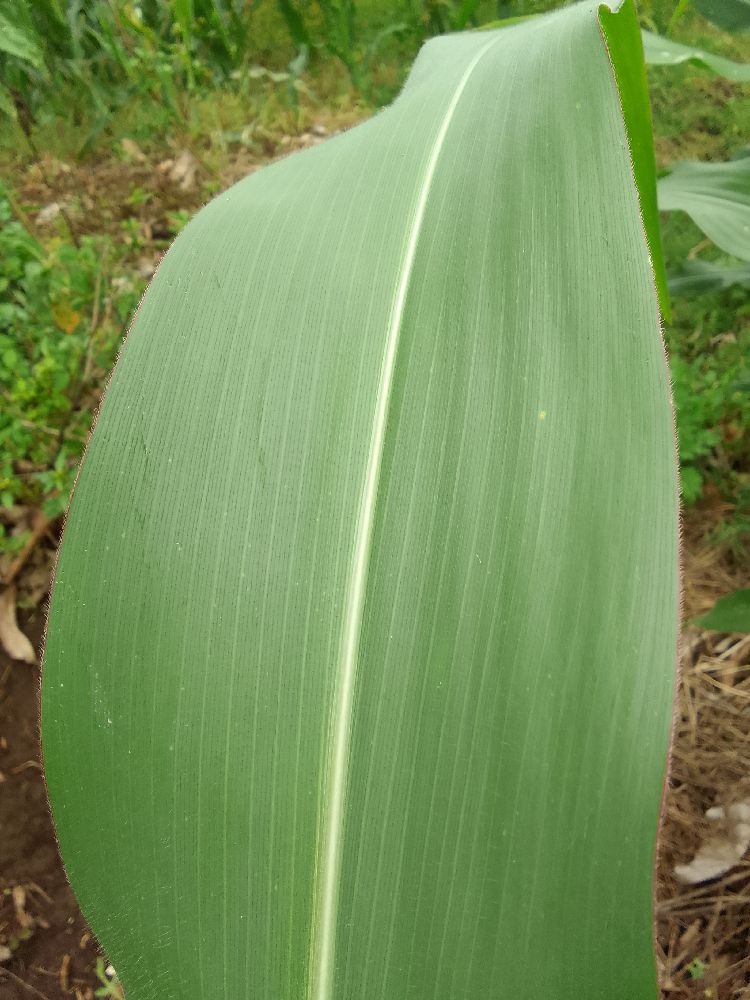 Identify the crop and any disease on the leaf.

maize, healthy
